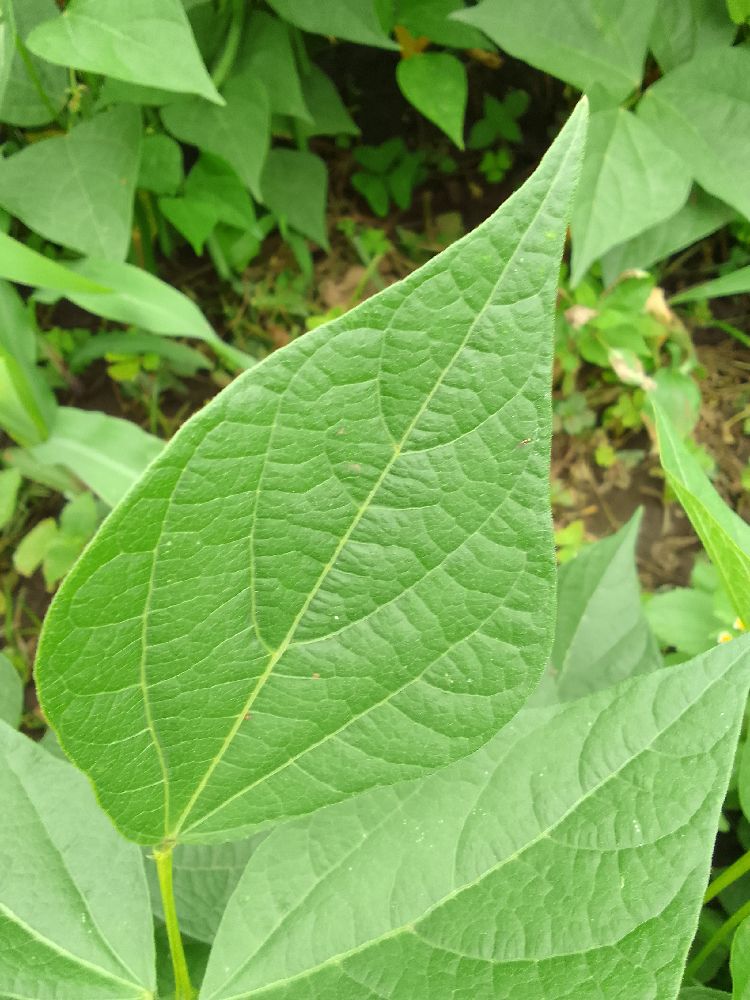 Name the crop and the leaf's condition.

common bean, healthy
